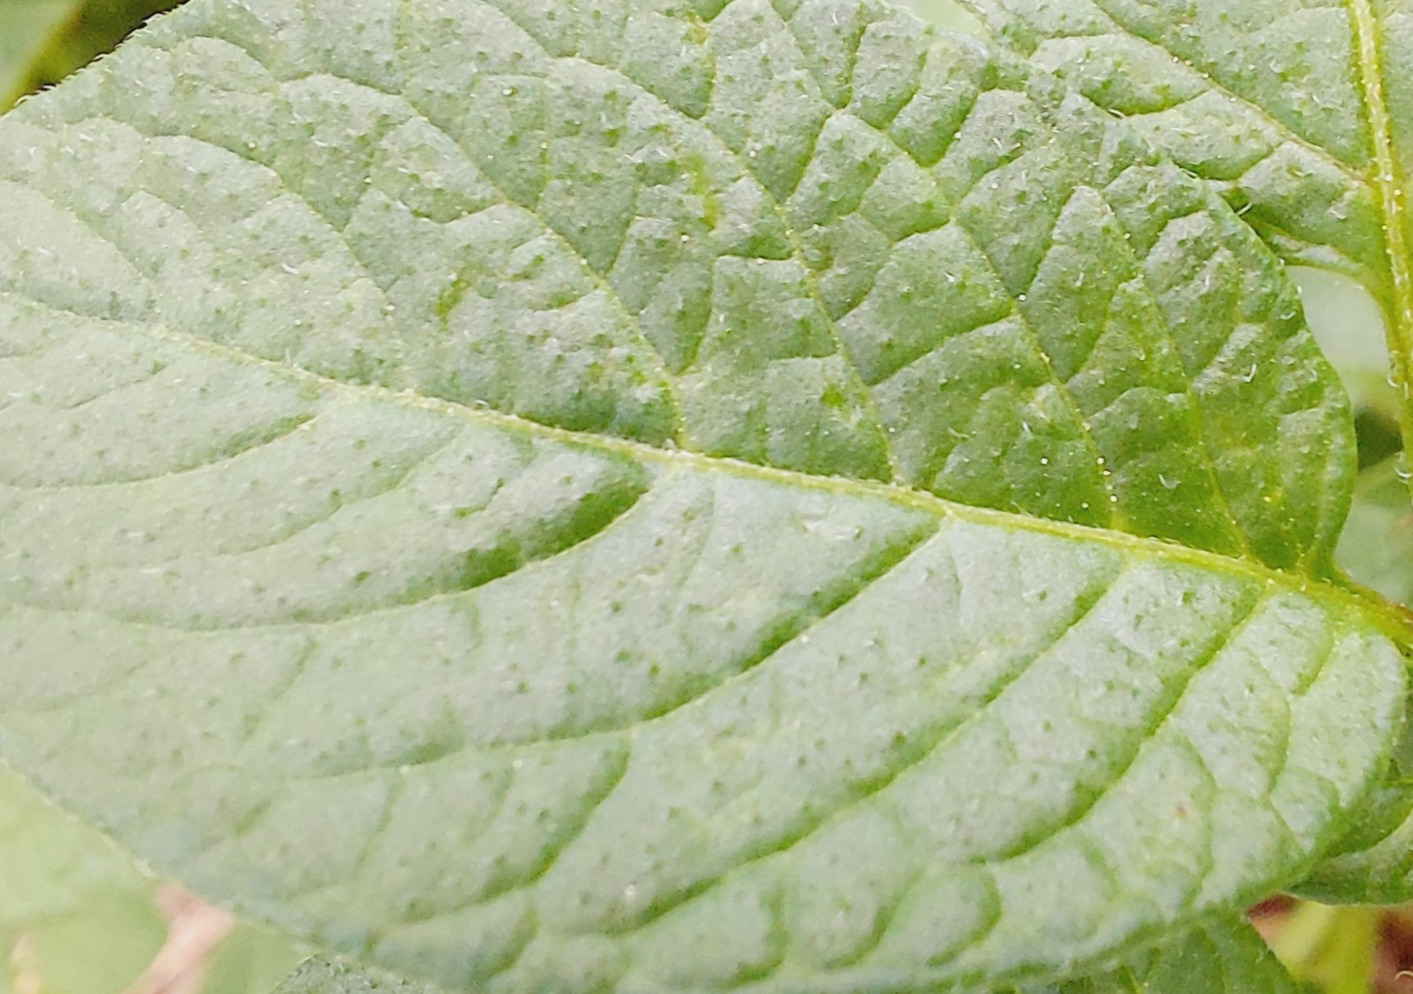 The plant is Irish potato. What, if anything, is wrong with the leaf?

healthy
